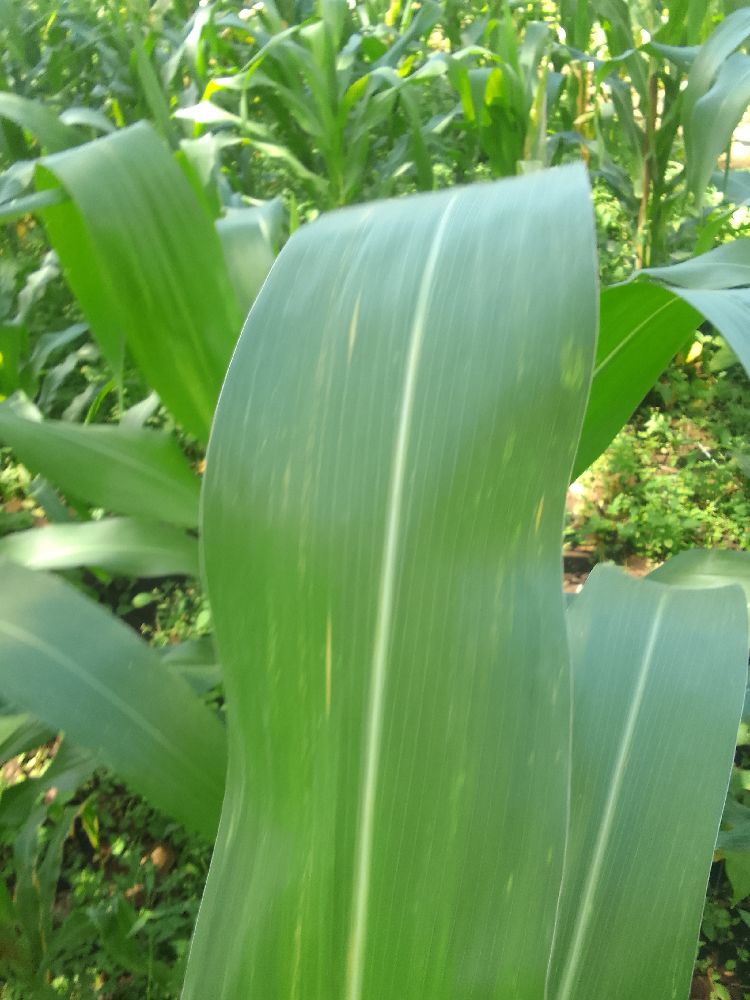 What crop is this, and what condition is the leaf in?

maize, maize lethal necrosis
